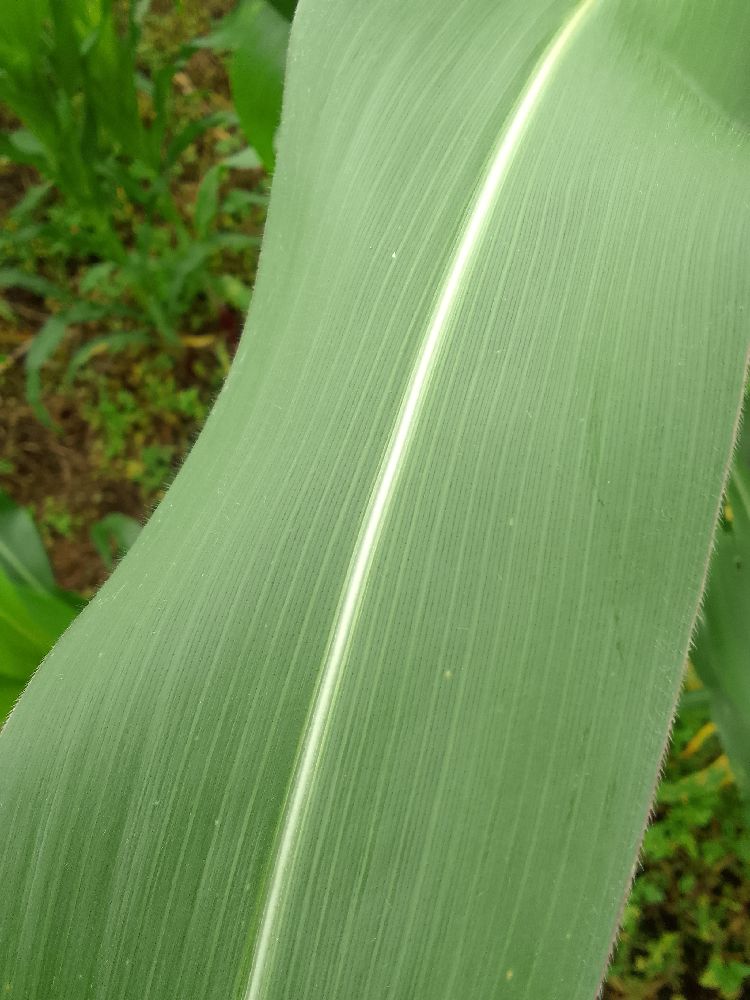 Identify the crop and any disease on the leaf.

maize, healthy
